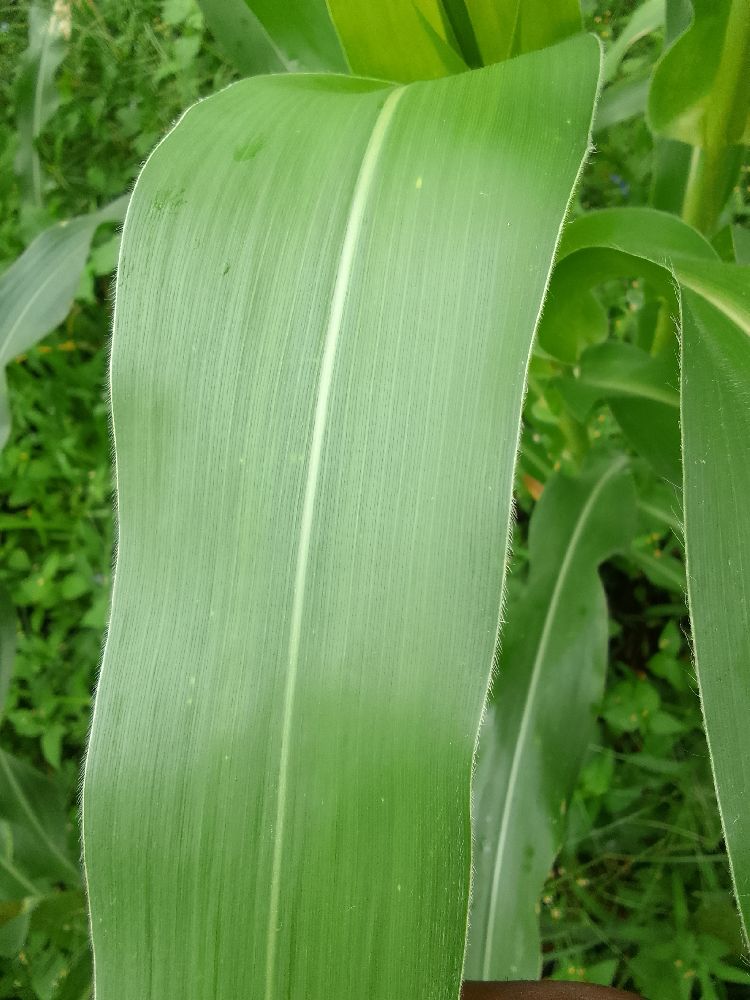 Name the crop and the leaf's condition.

maize, healthy
